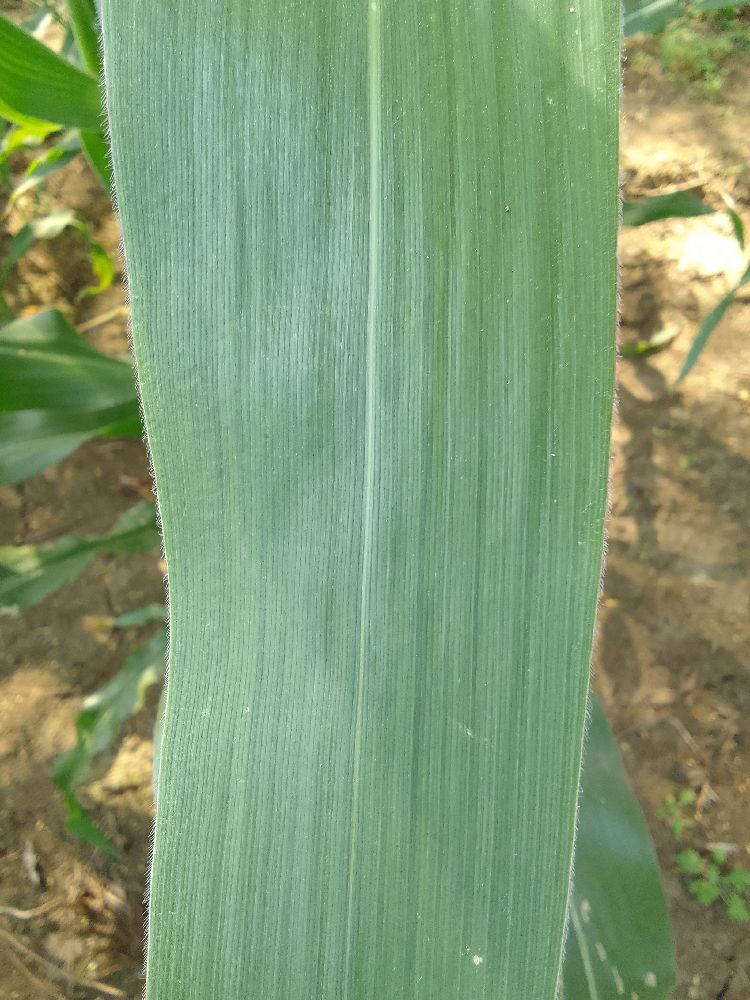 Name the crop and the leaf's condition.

maize, healthy
